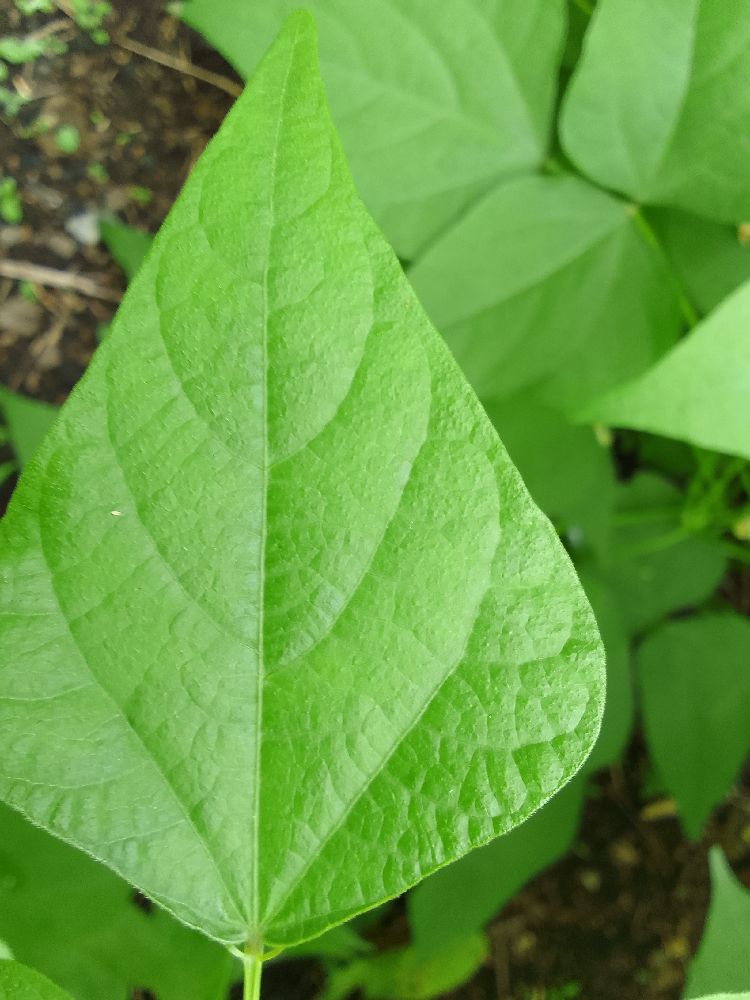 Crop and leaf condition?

common bean, healthy
